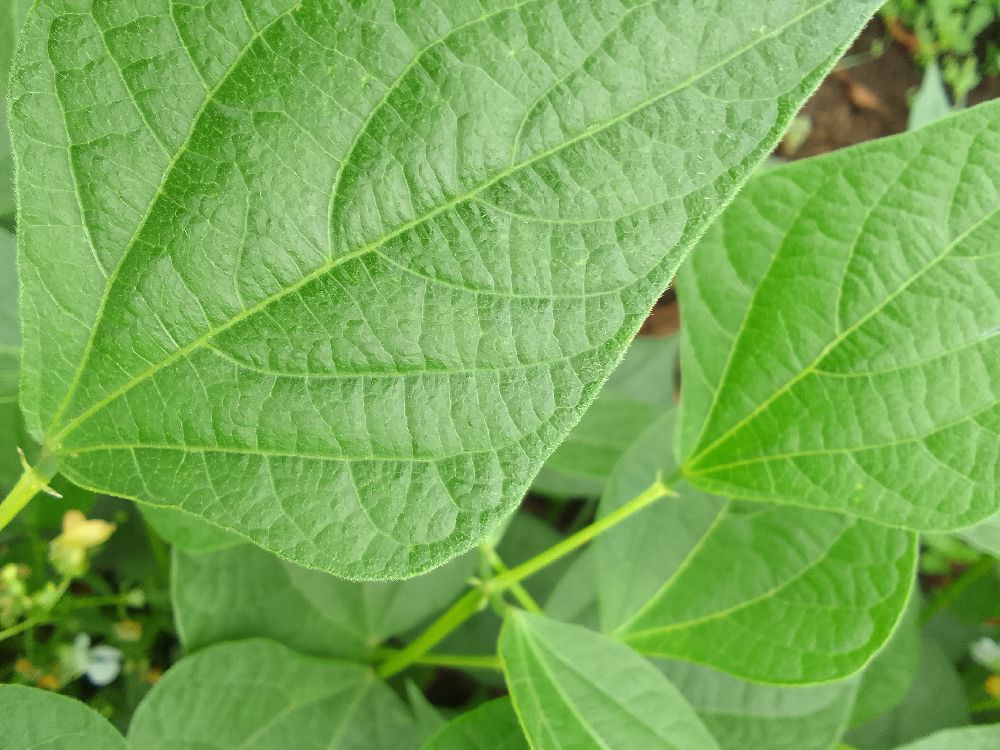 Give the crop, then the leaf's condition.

common bean, healthy
